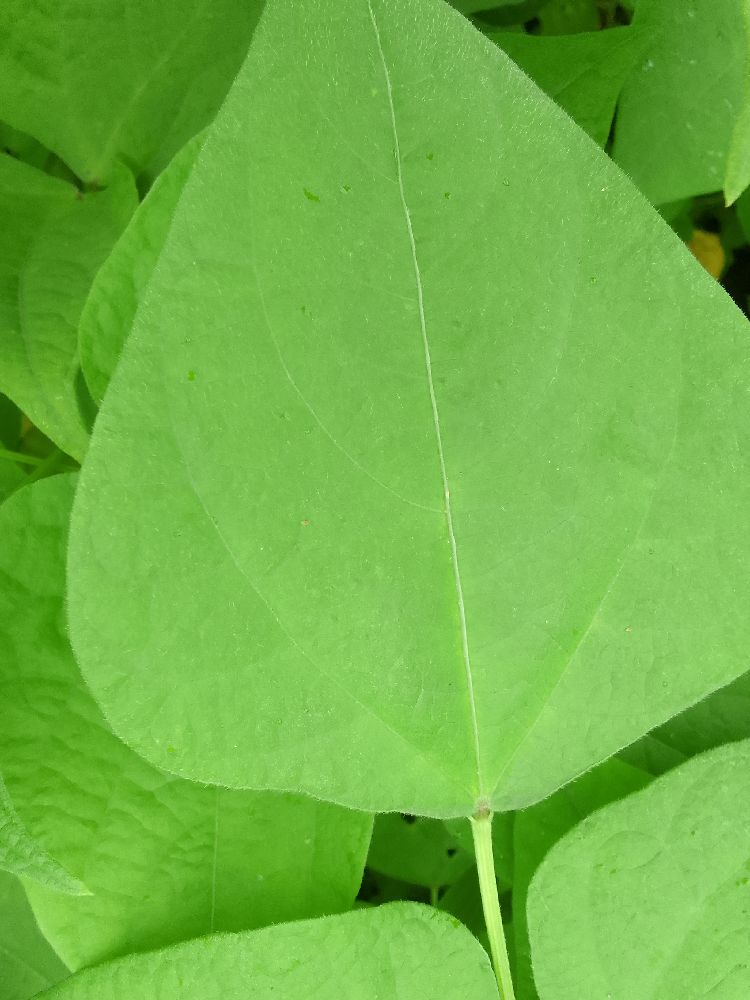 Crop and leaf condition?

common bean, healthy
